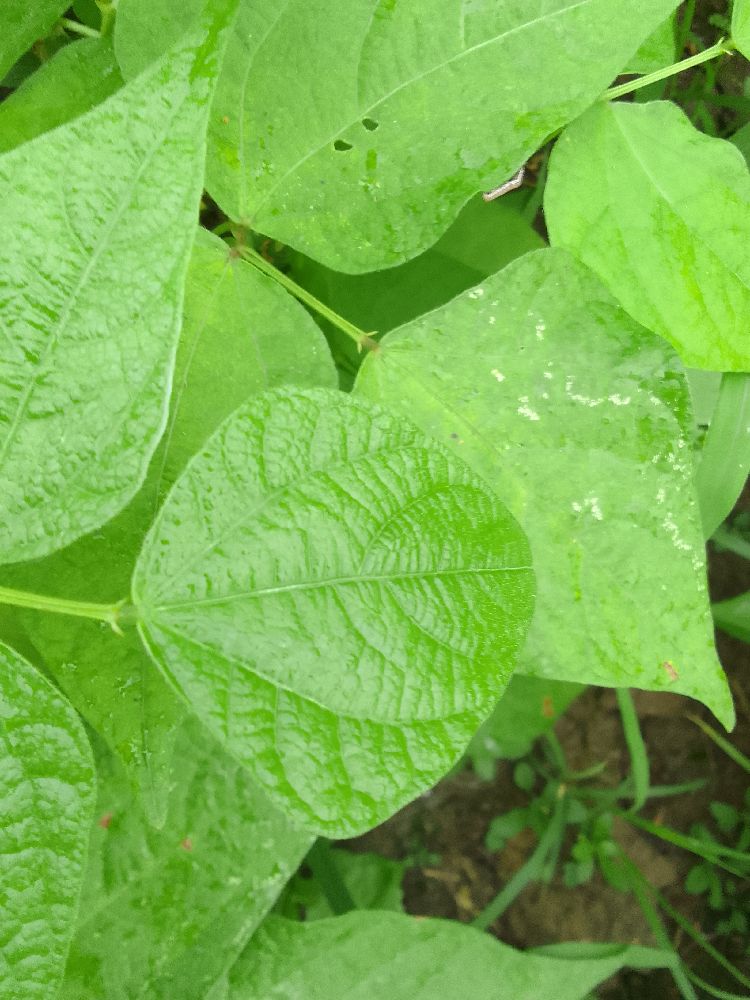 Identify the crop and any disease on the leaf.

common bean, healthy
